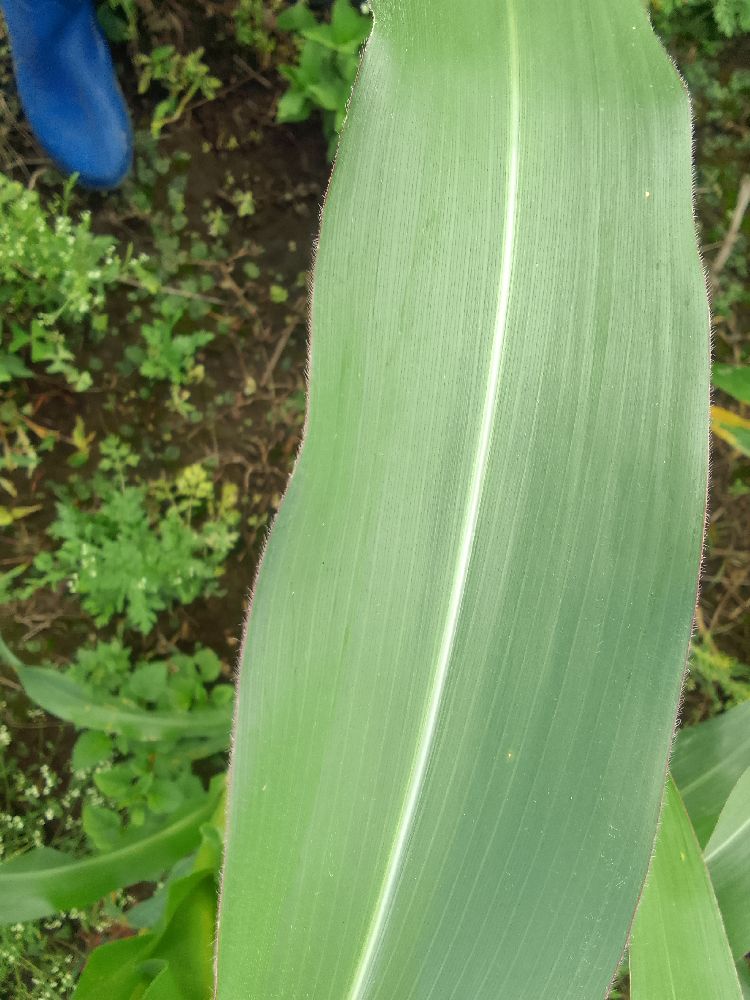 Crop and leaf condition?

maize, healthy
